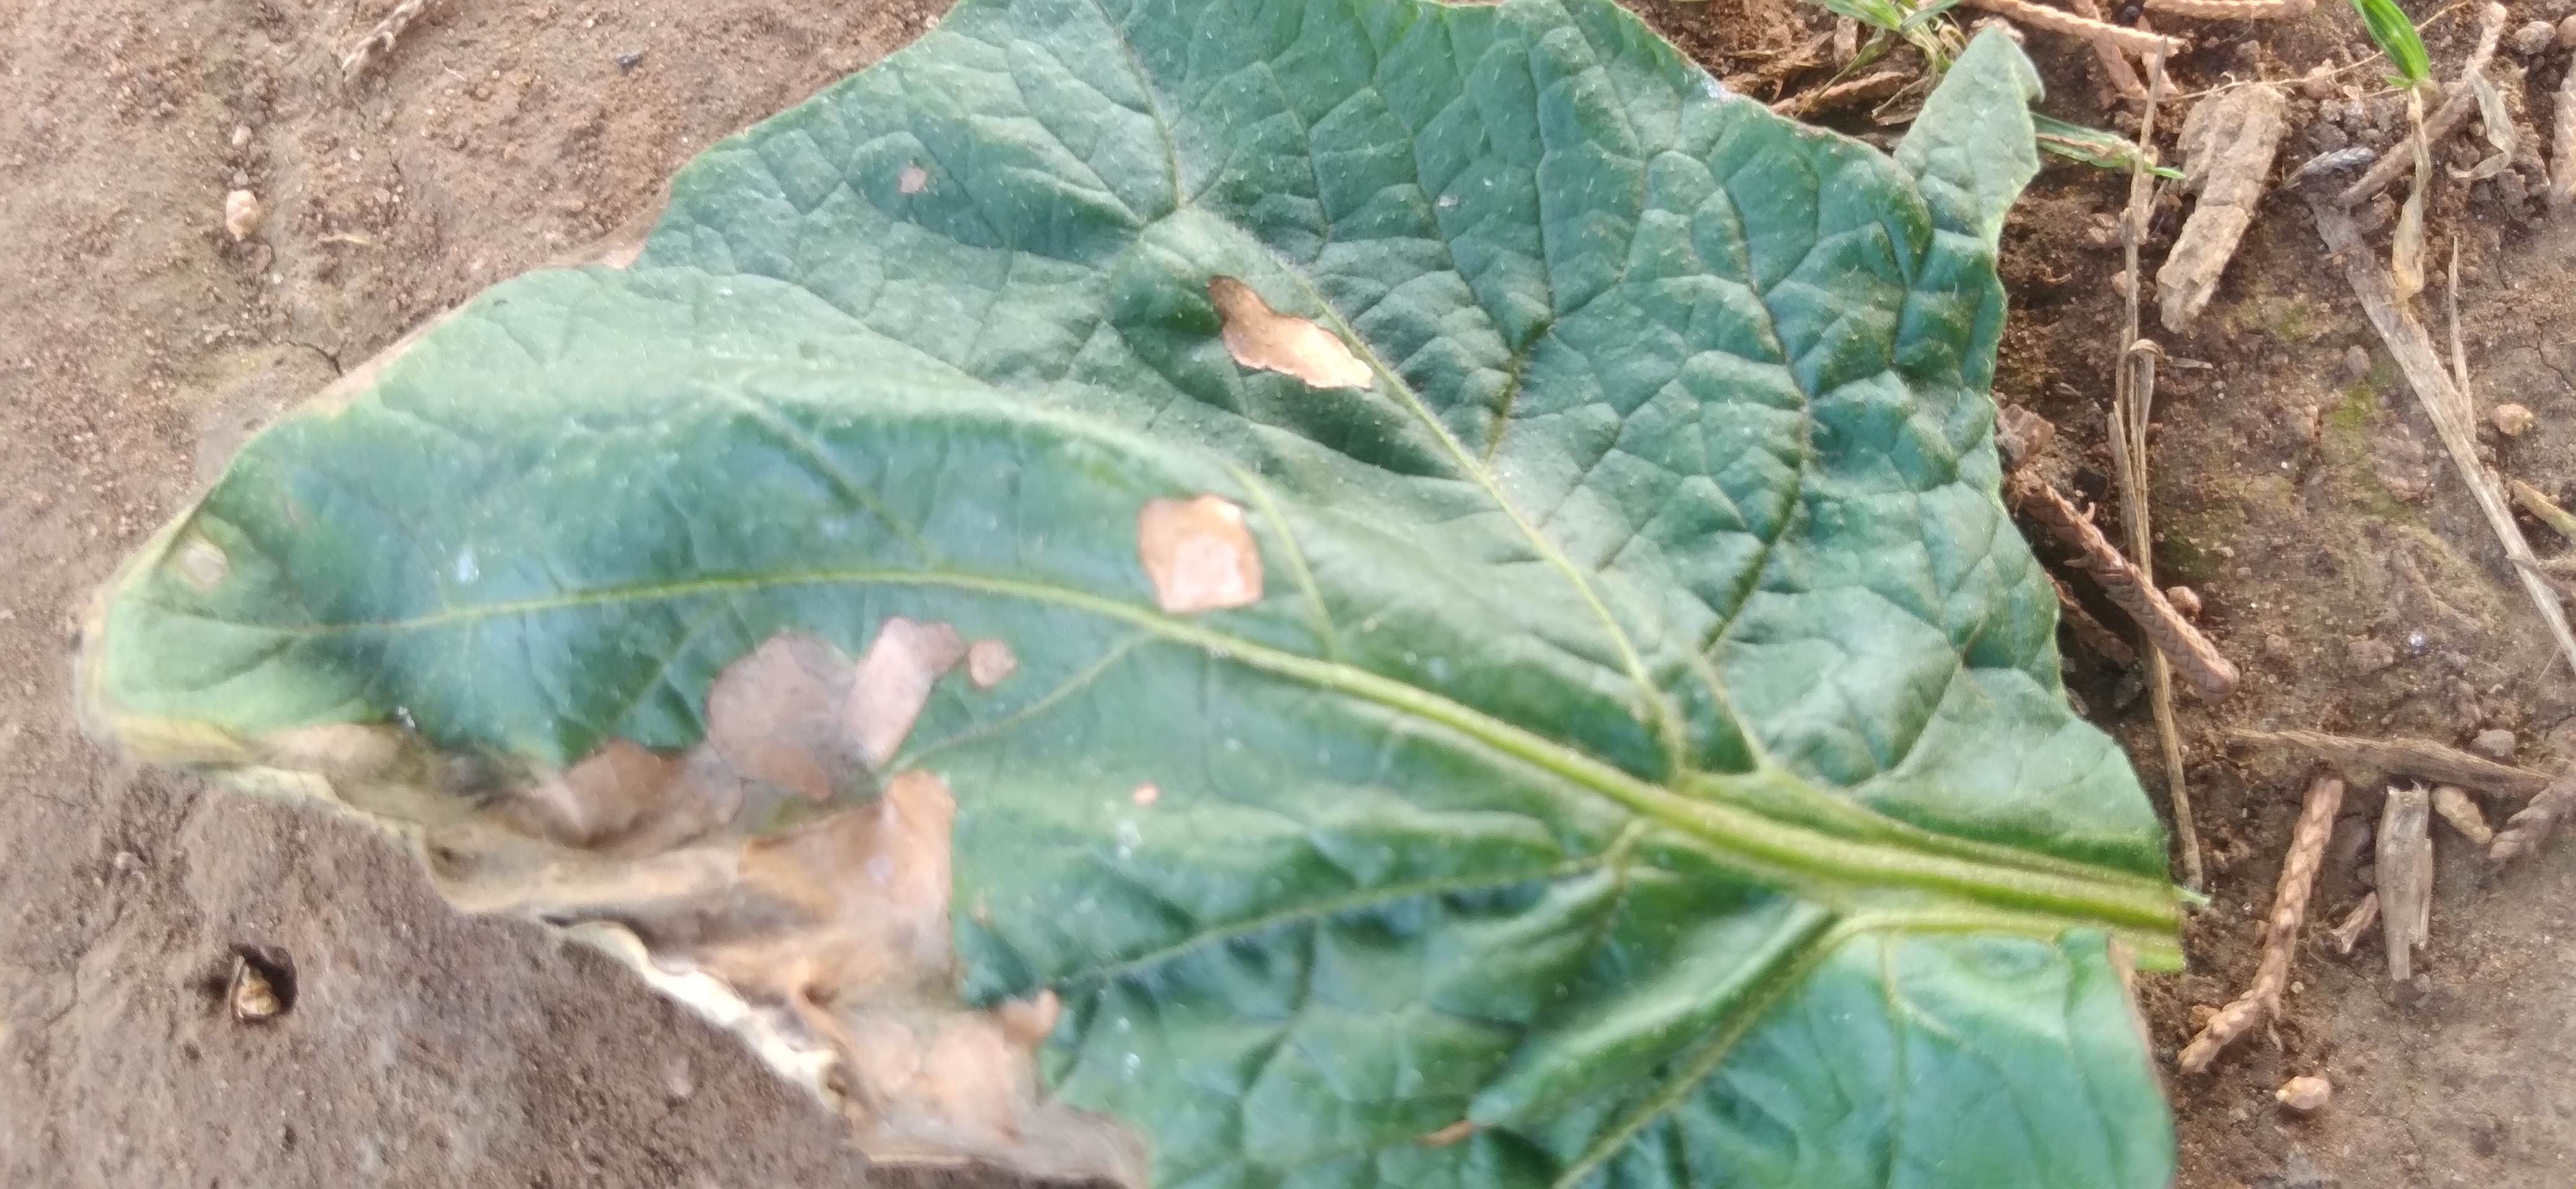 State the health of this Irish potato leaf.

early blight
